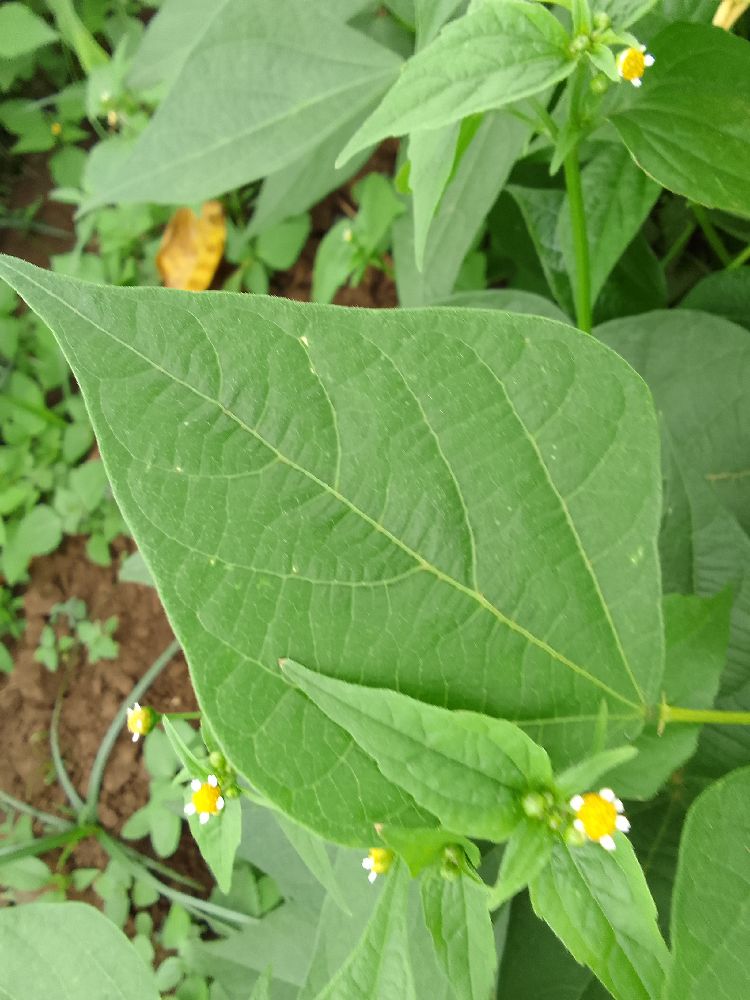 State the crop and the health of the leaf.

common bean, healthy
